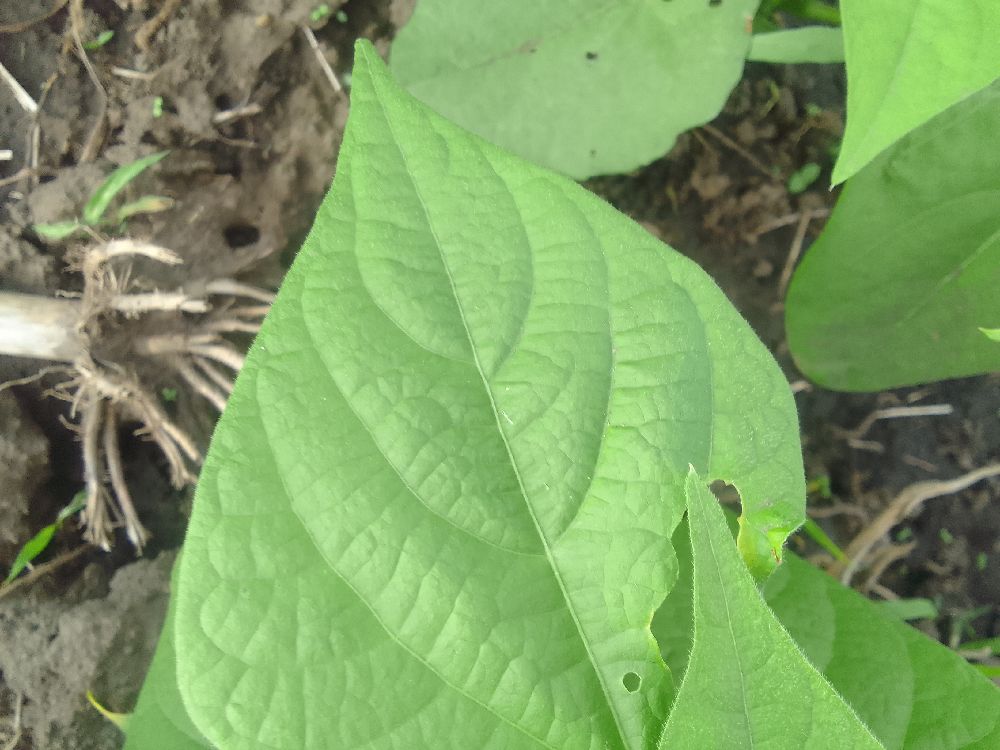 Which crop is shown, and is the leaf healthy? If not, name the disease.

common bean, healthy
